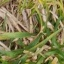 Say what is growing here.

grass
